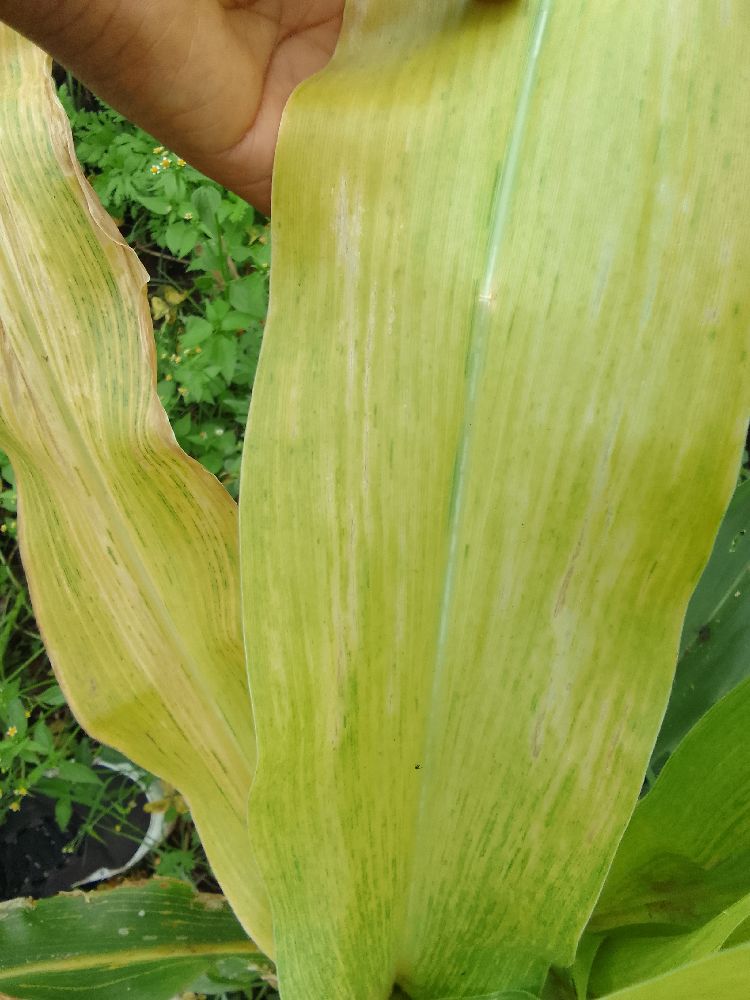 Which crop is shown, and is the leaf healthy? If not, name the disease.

maize, maize lethal necrosis
